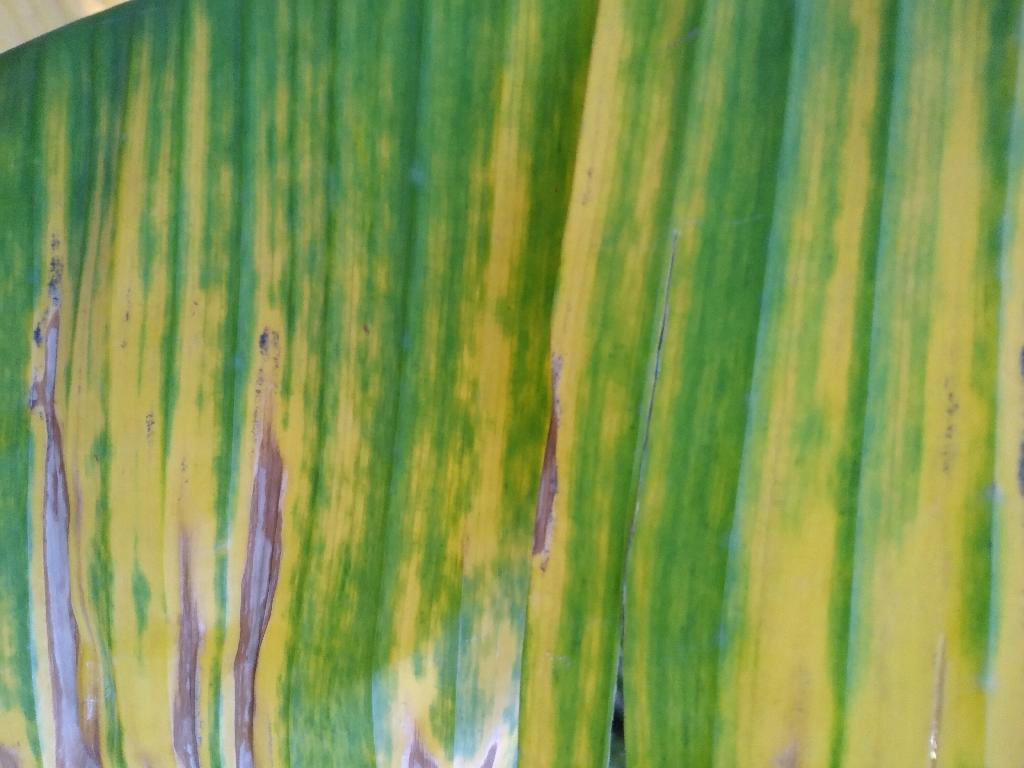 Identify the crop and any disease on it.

banana, fusarium wilt race 1
